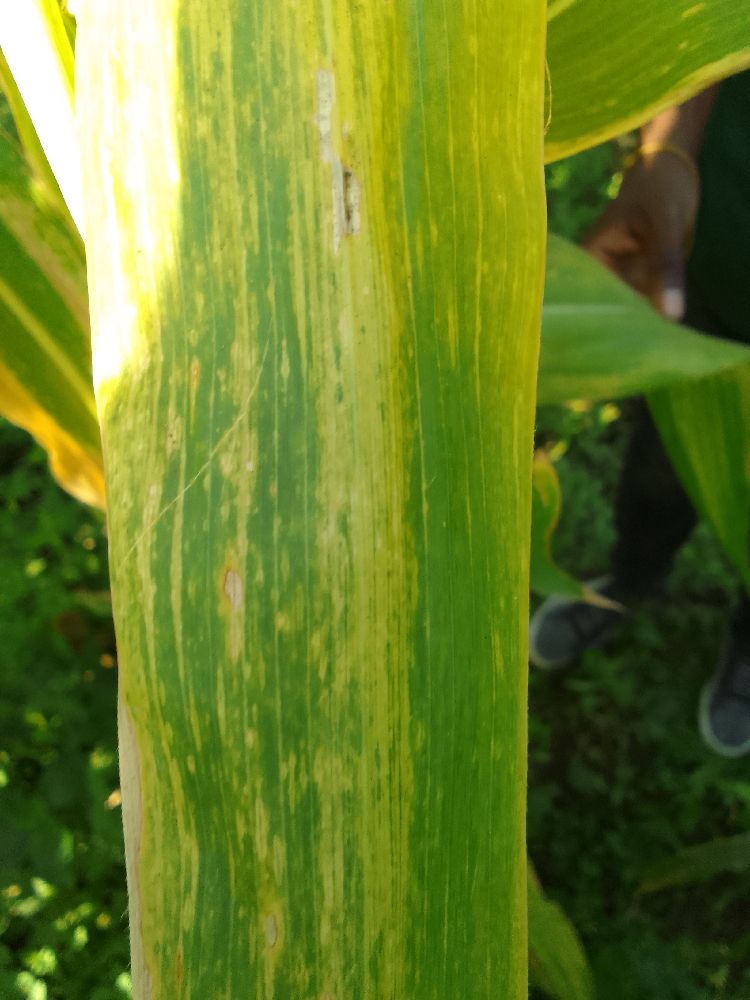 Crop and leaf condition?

maize, maize lethal necrosis
